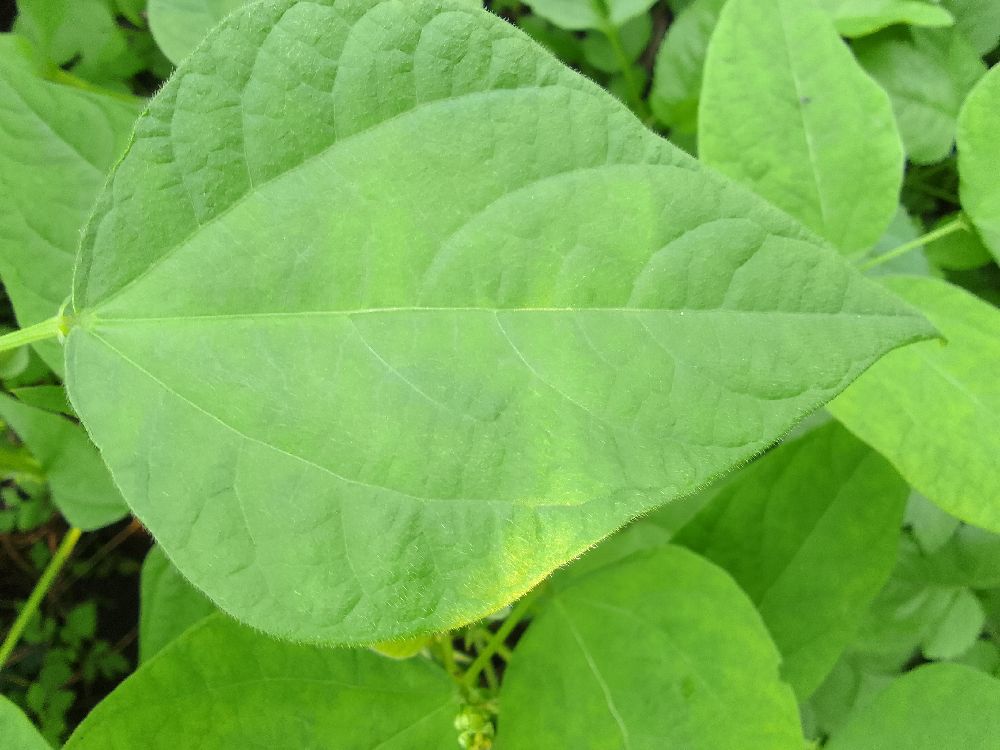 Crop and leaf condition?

common bean, healthy
